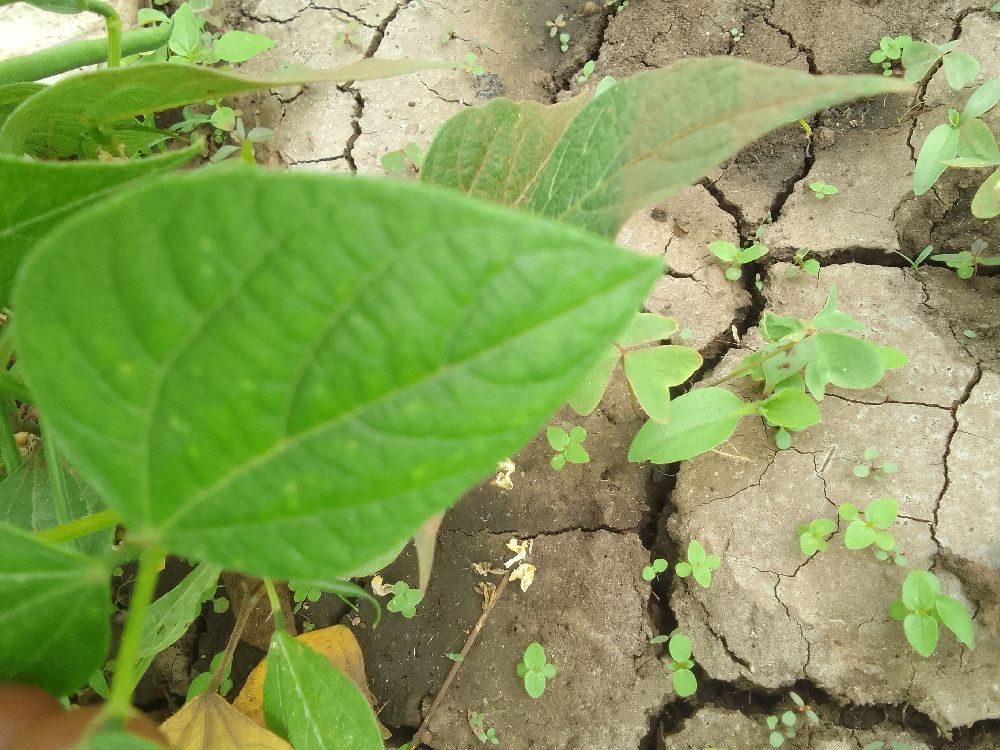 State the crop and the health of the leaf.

common bean, healthy
